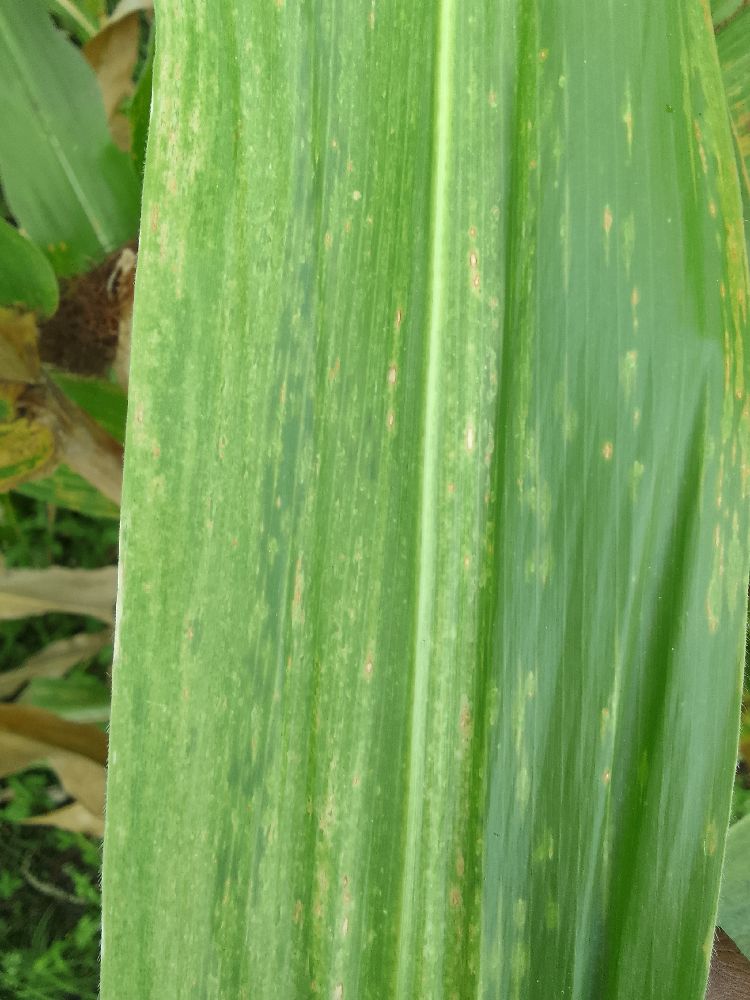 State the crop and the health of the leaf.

maize, maize lethal necrosis
